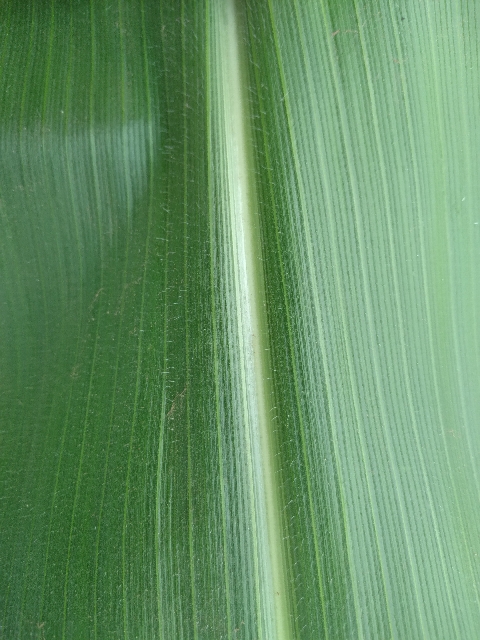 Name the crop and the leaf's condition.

maize, healthy
